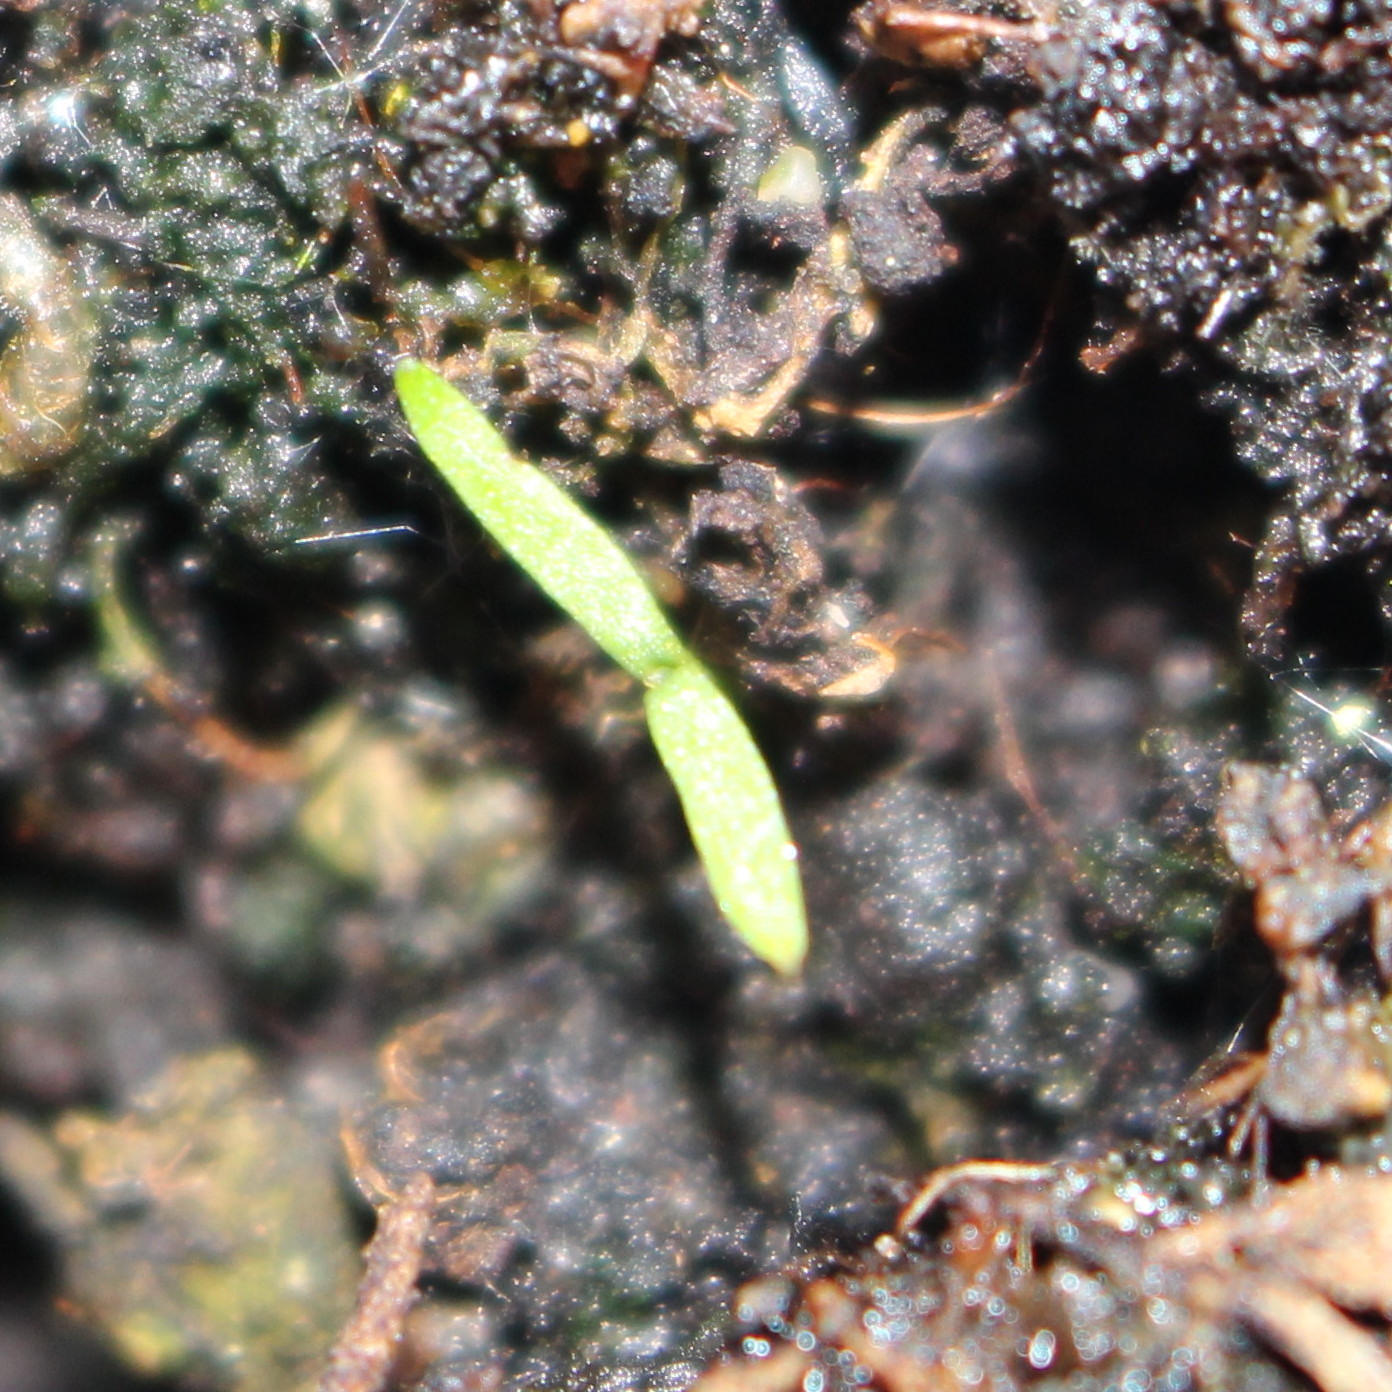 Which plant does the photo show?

Papaver rhoeas
